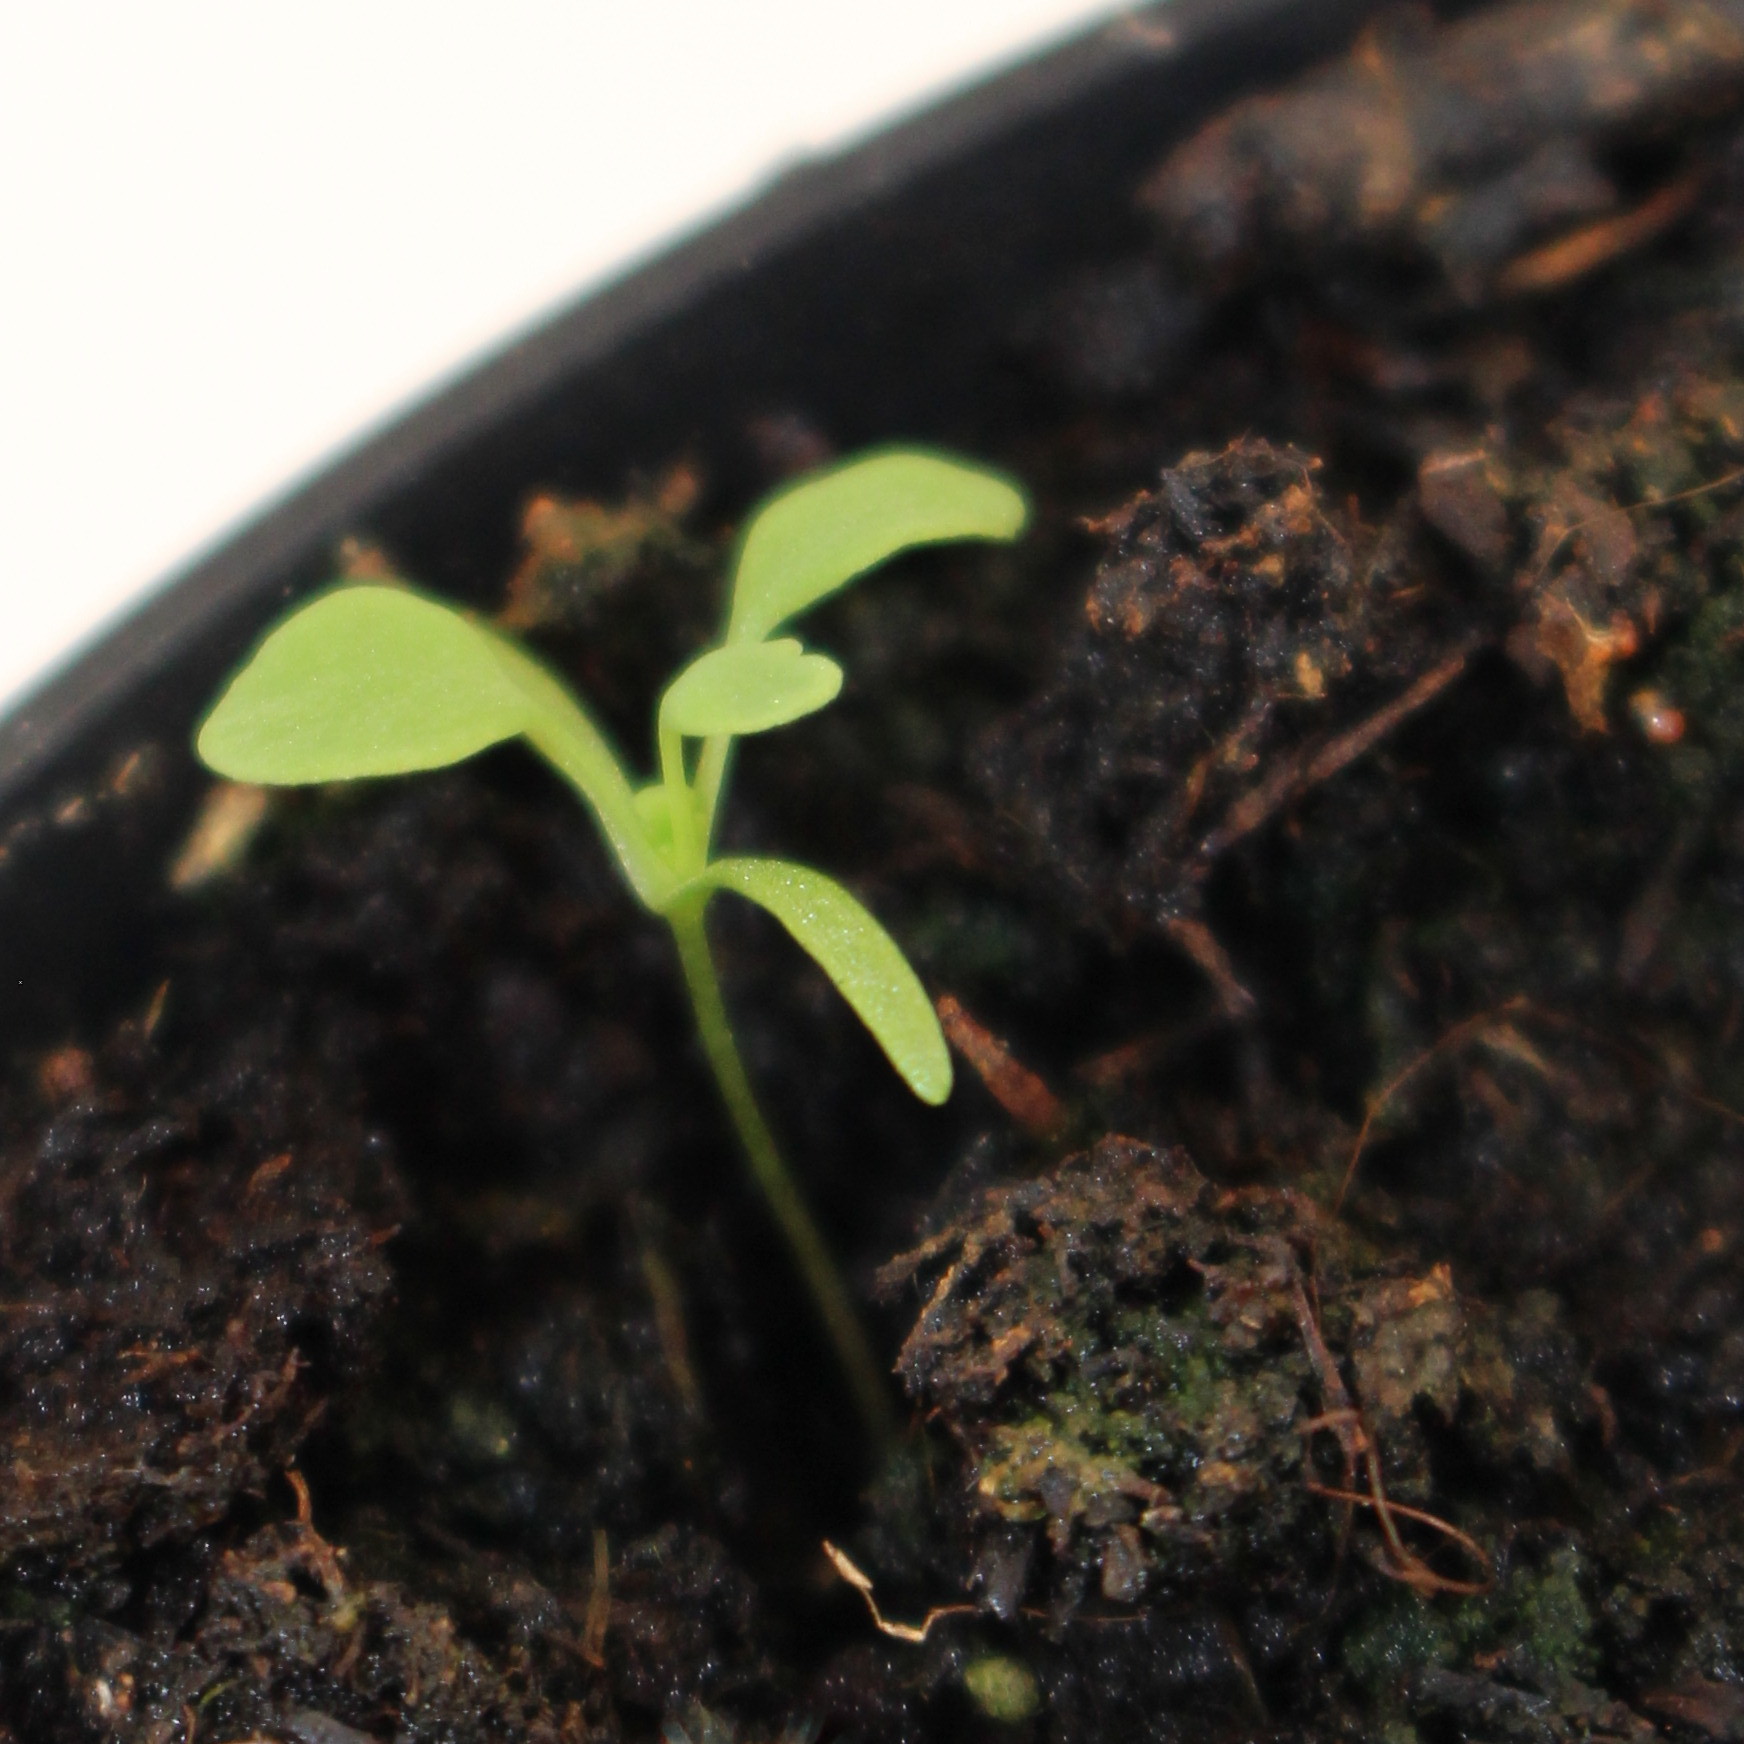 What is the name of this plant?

Papaver rhoeas
